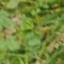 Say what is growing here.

unstructured weed
